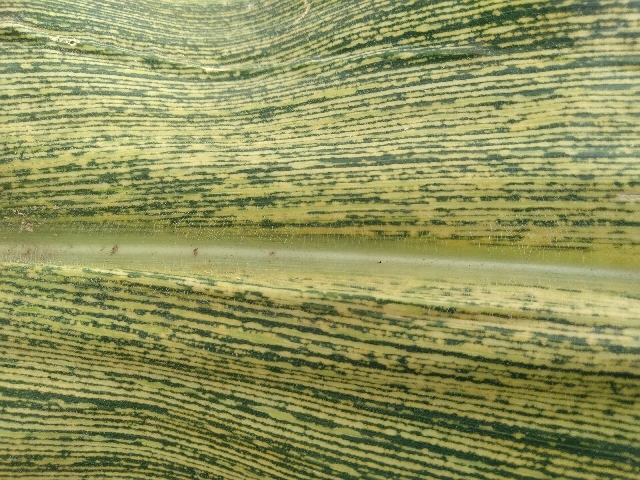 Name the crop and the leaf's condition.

maize, maize streak virus
